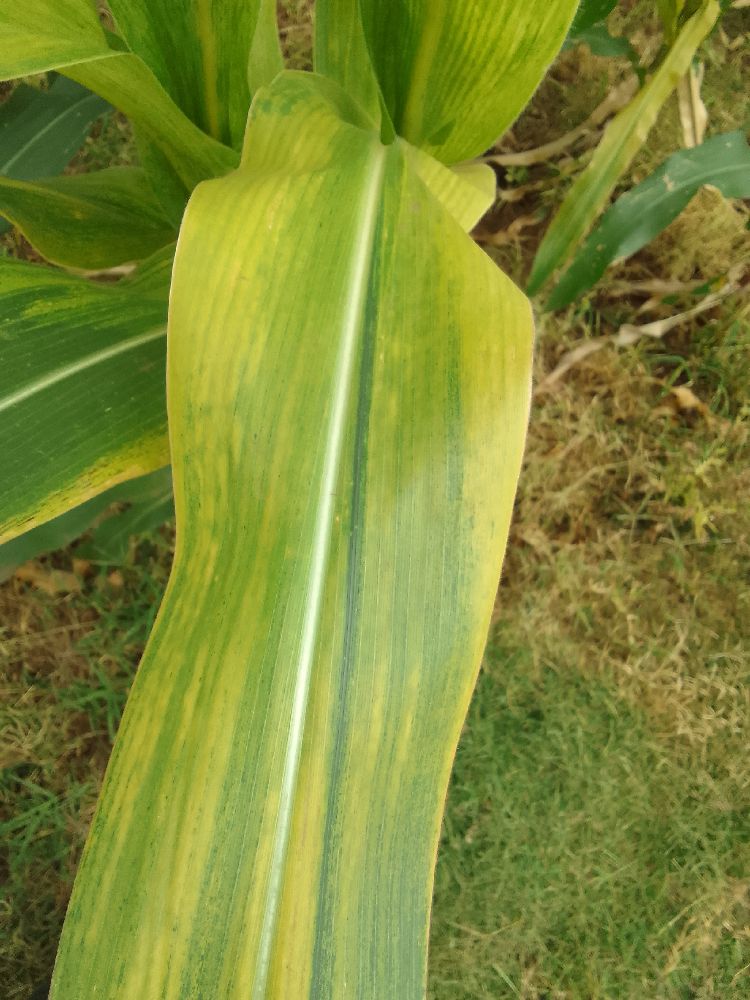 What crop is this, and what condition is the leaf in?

maize, maize lethal necrosis
